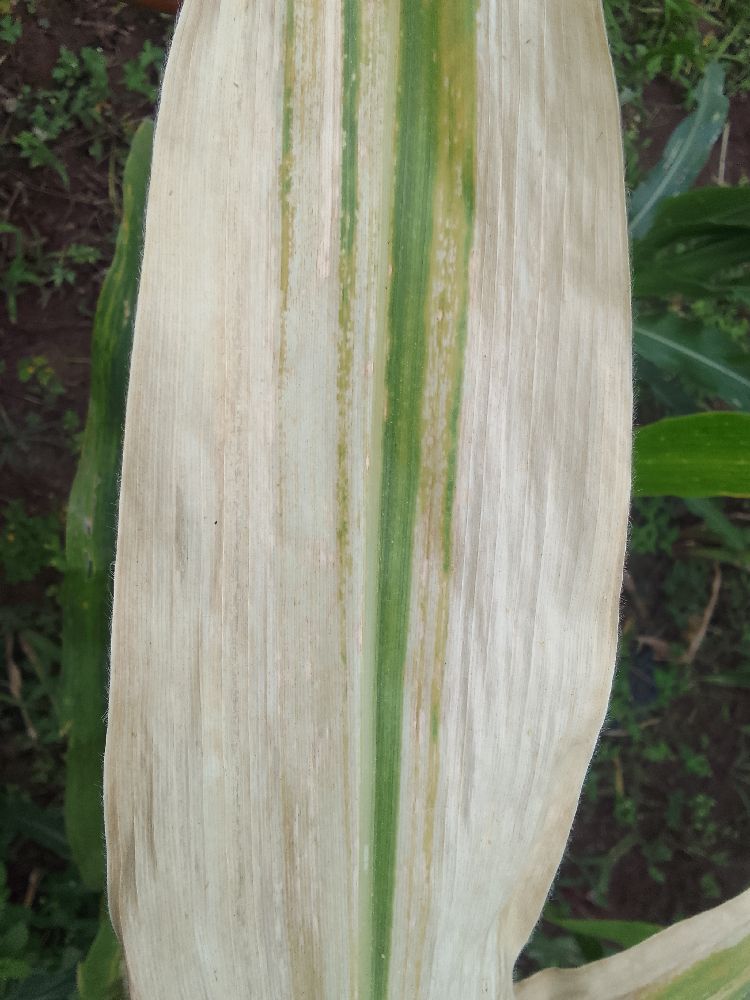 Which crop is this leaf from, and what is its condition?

maize, maize lethal necrosis
